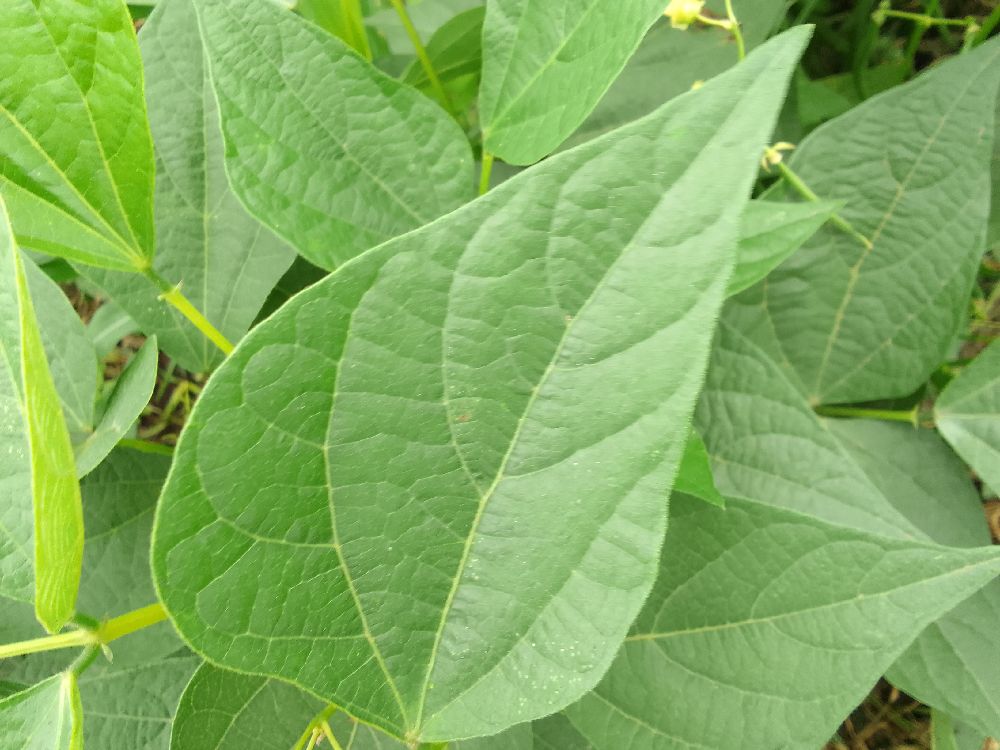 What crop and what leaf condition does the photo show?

common bean, healthy
